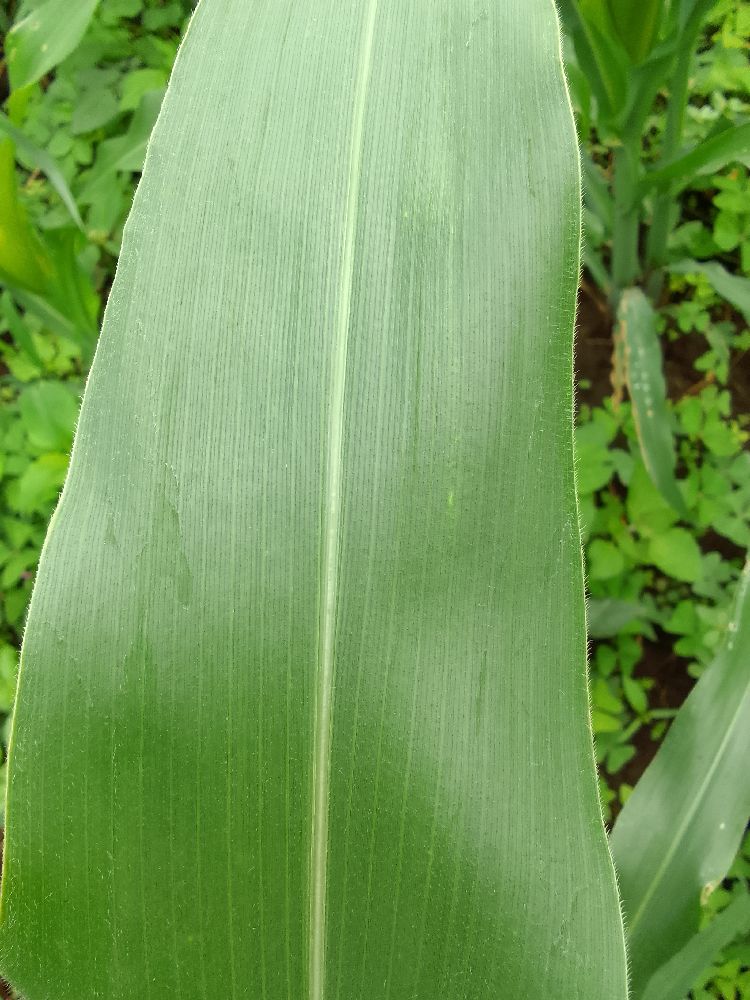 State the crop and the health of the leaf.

common bean, healthy
